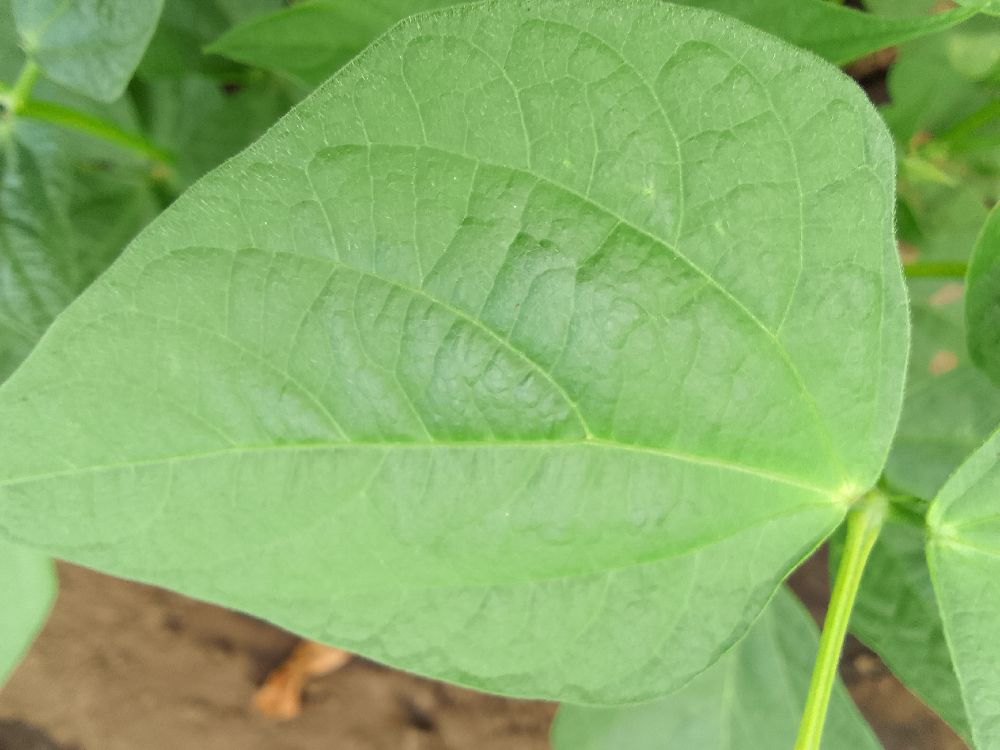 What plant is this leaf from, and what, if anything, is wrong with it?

common bean, healthy
